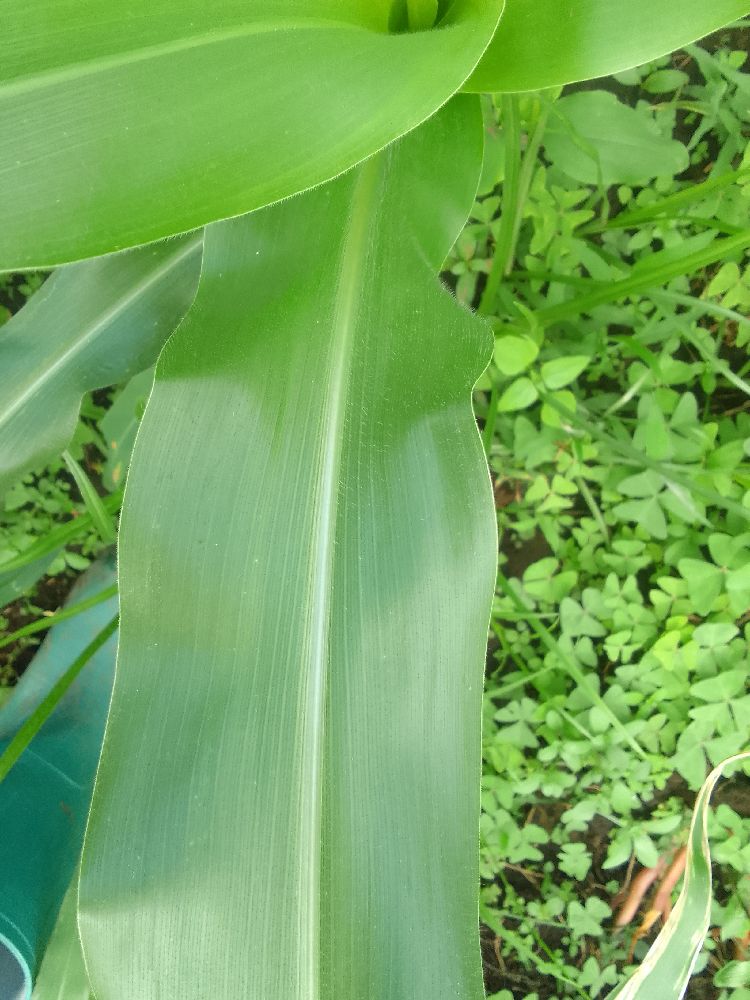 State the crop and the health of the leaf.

maize, healthy
